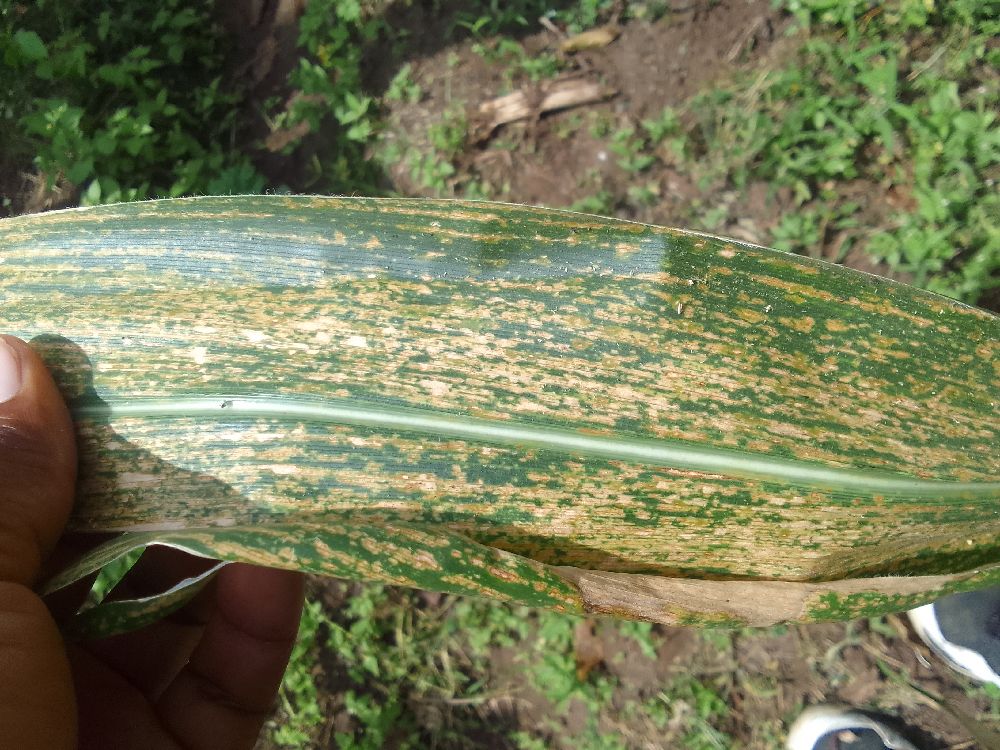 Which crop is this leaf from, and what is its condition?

maize, maize lethal necrosis
